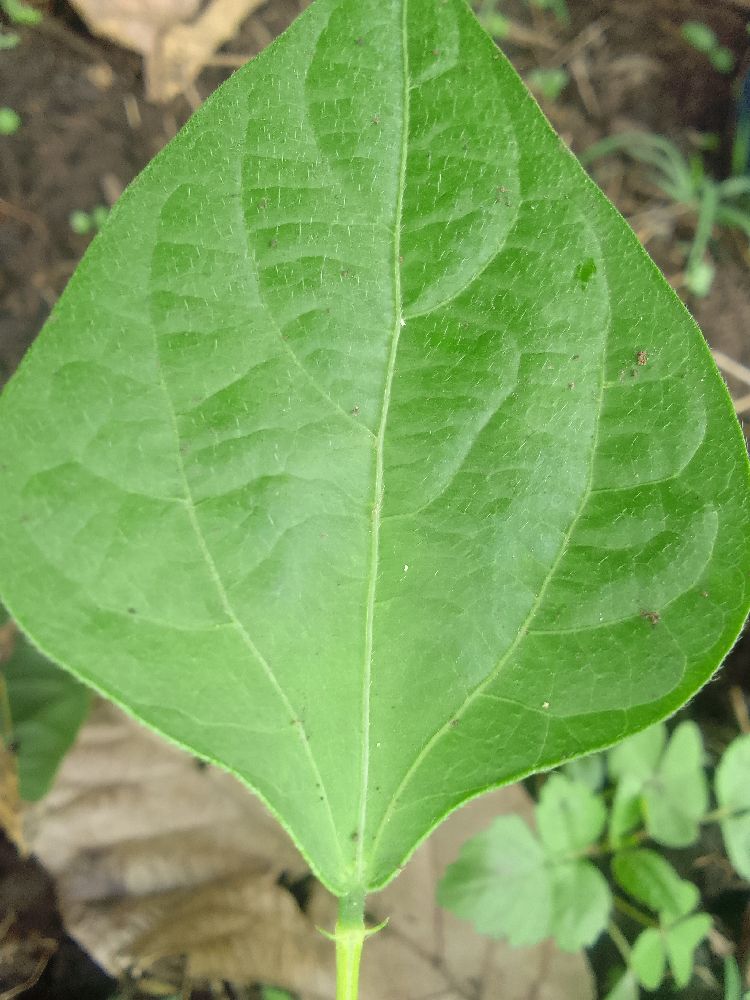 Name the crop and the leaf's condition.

common bean, healthy
